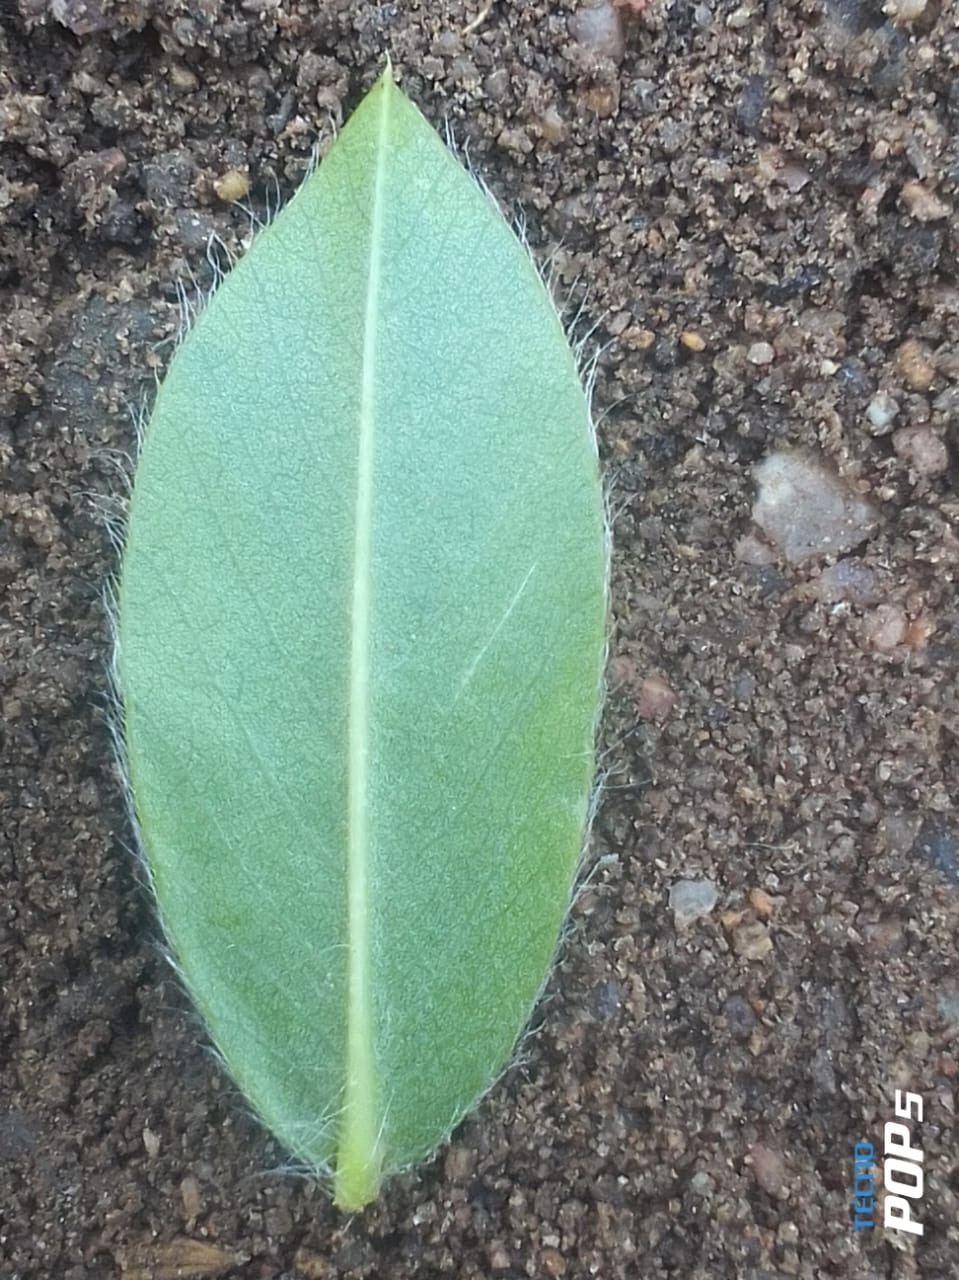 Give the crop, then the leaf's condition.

peanut, healthy leaves
